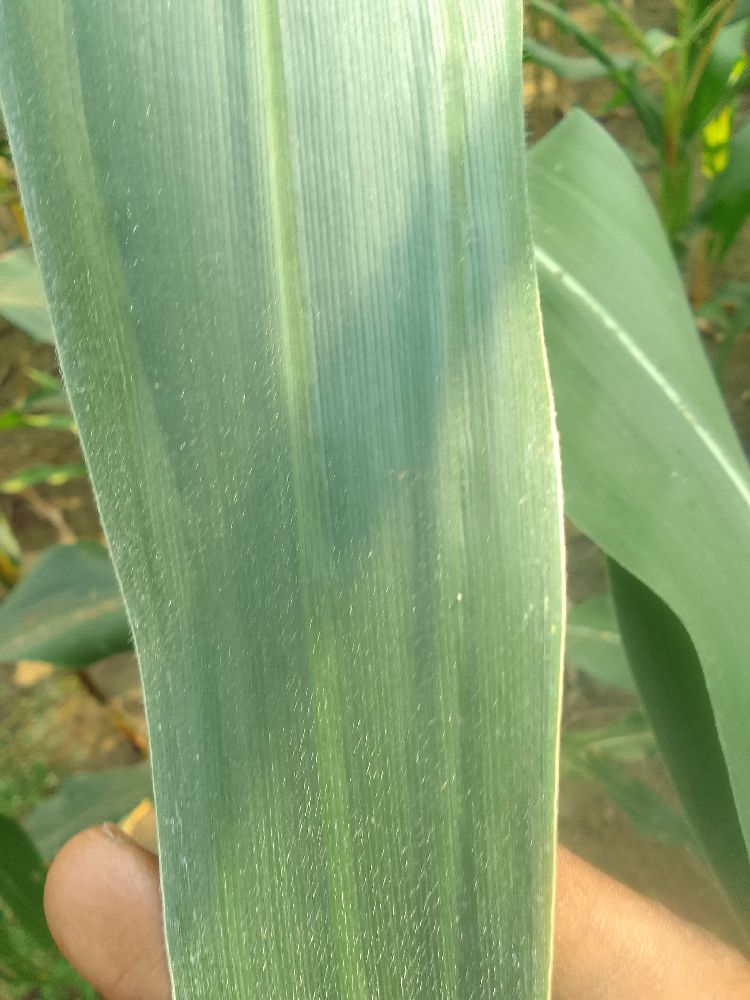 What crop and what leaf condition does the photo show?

maize, healthy
